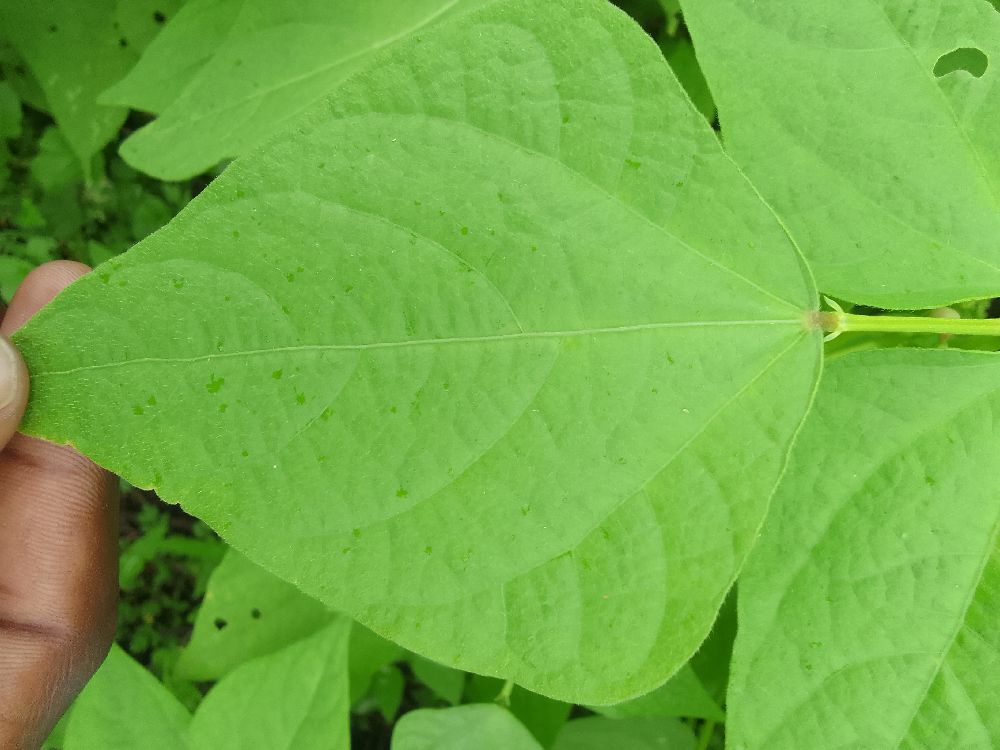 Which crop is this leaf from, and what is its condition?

common bean, healthy
